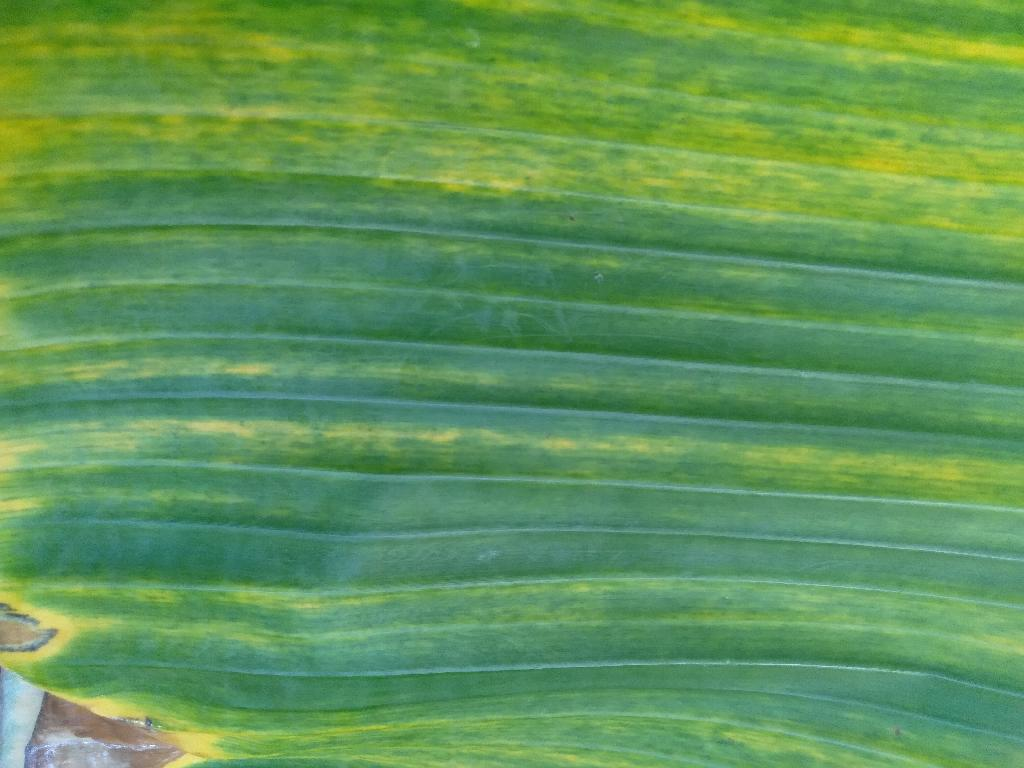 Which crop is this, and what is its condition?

banana, fusarium wilt race 1
